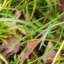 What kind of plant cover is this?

grass
